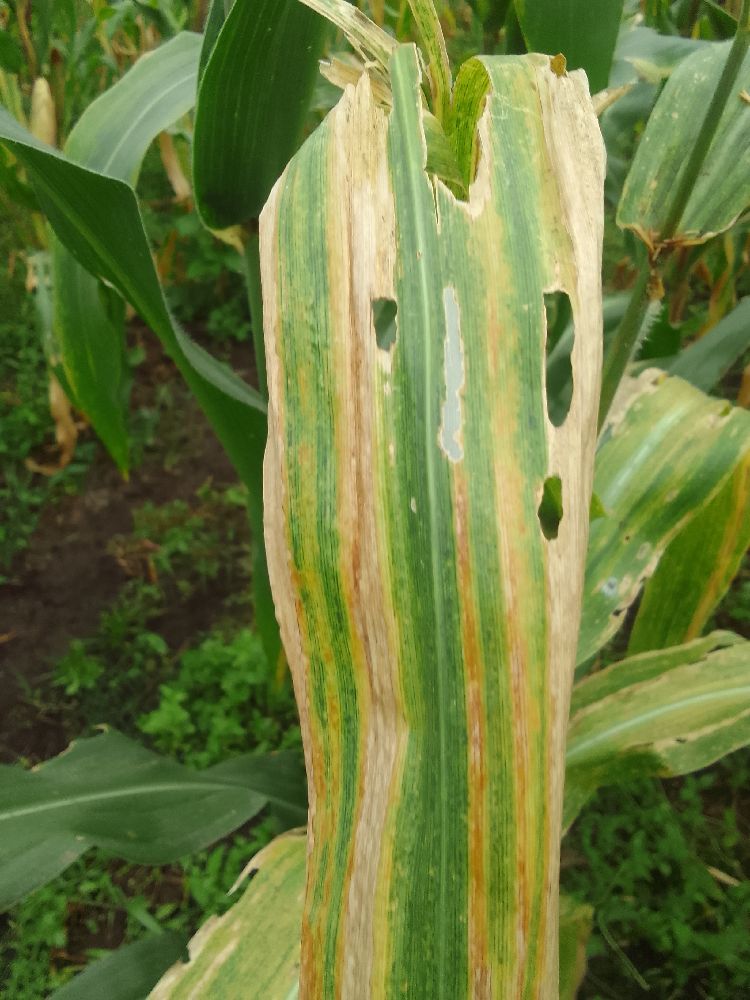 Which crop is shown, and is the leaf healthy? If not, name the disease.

maize, maize lethal necrosis
